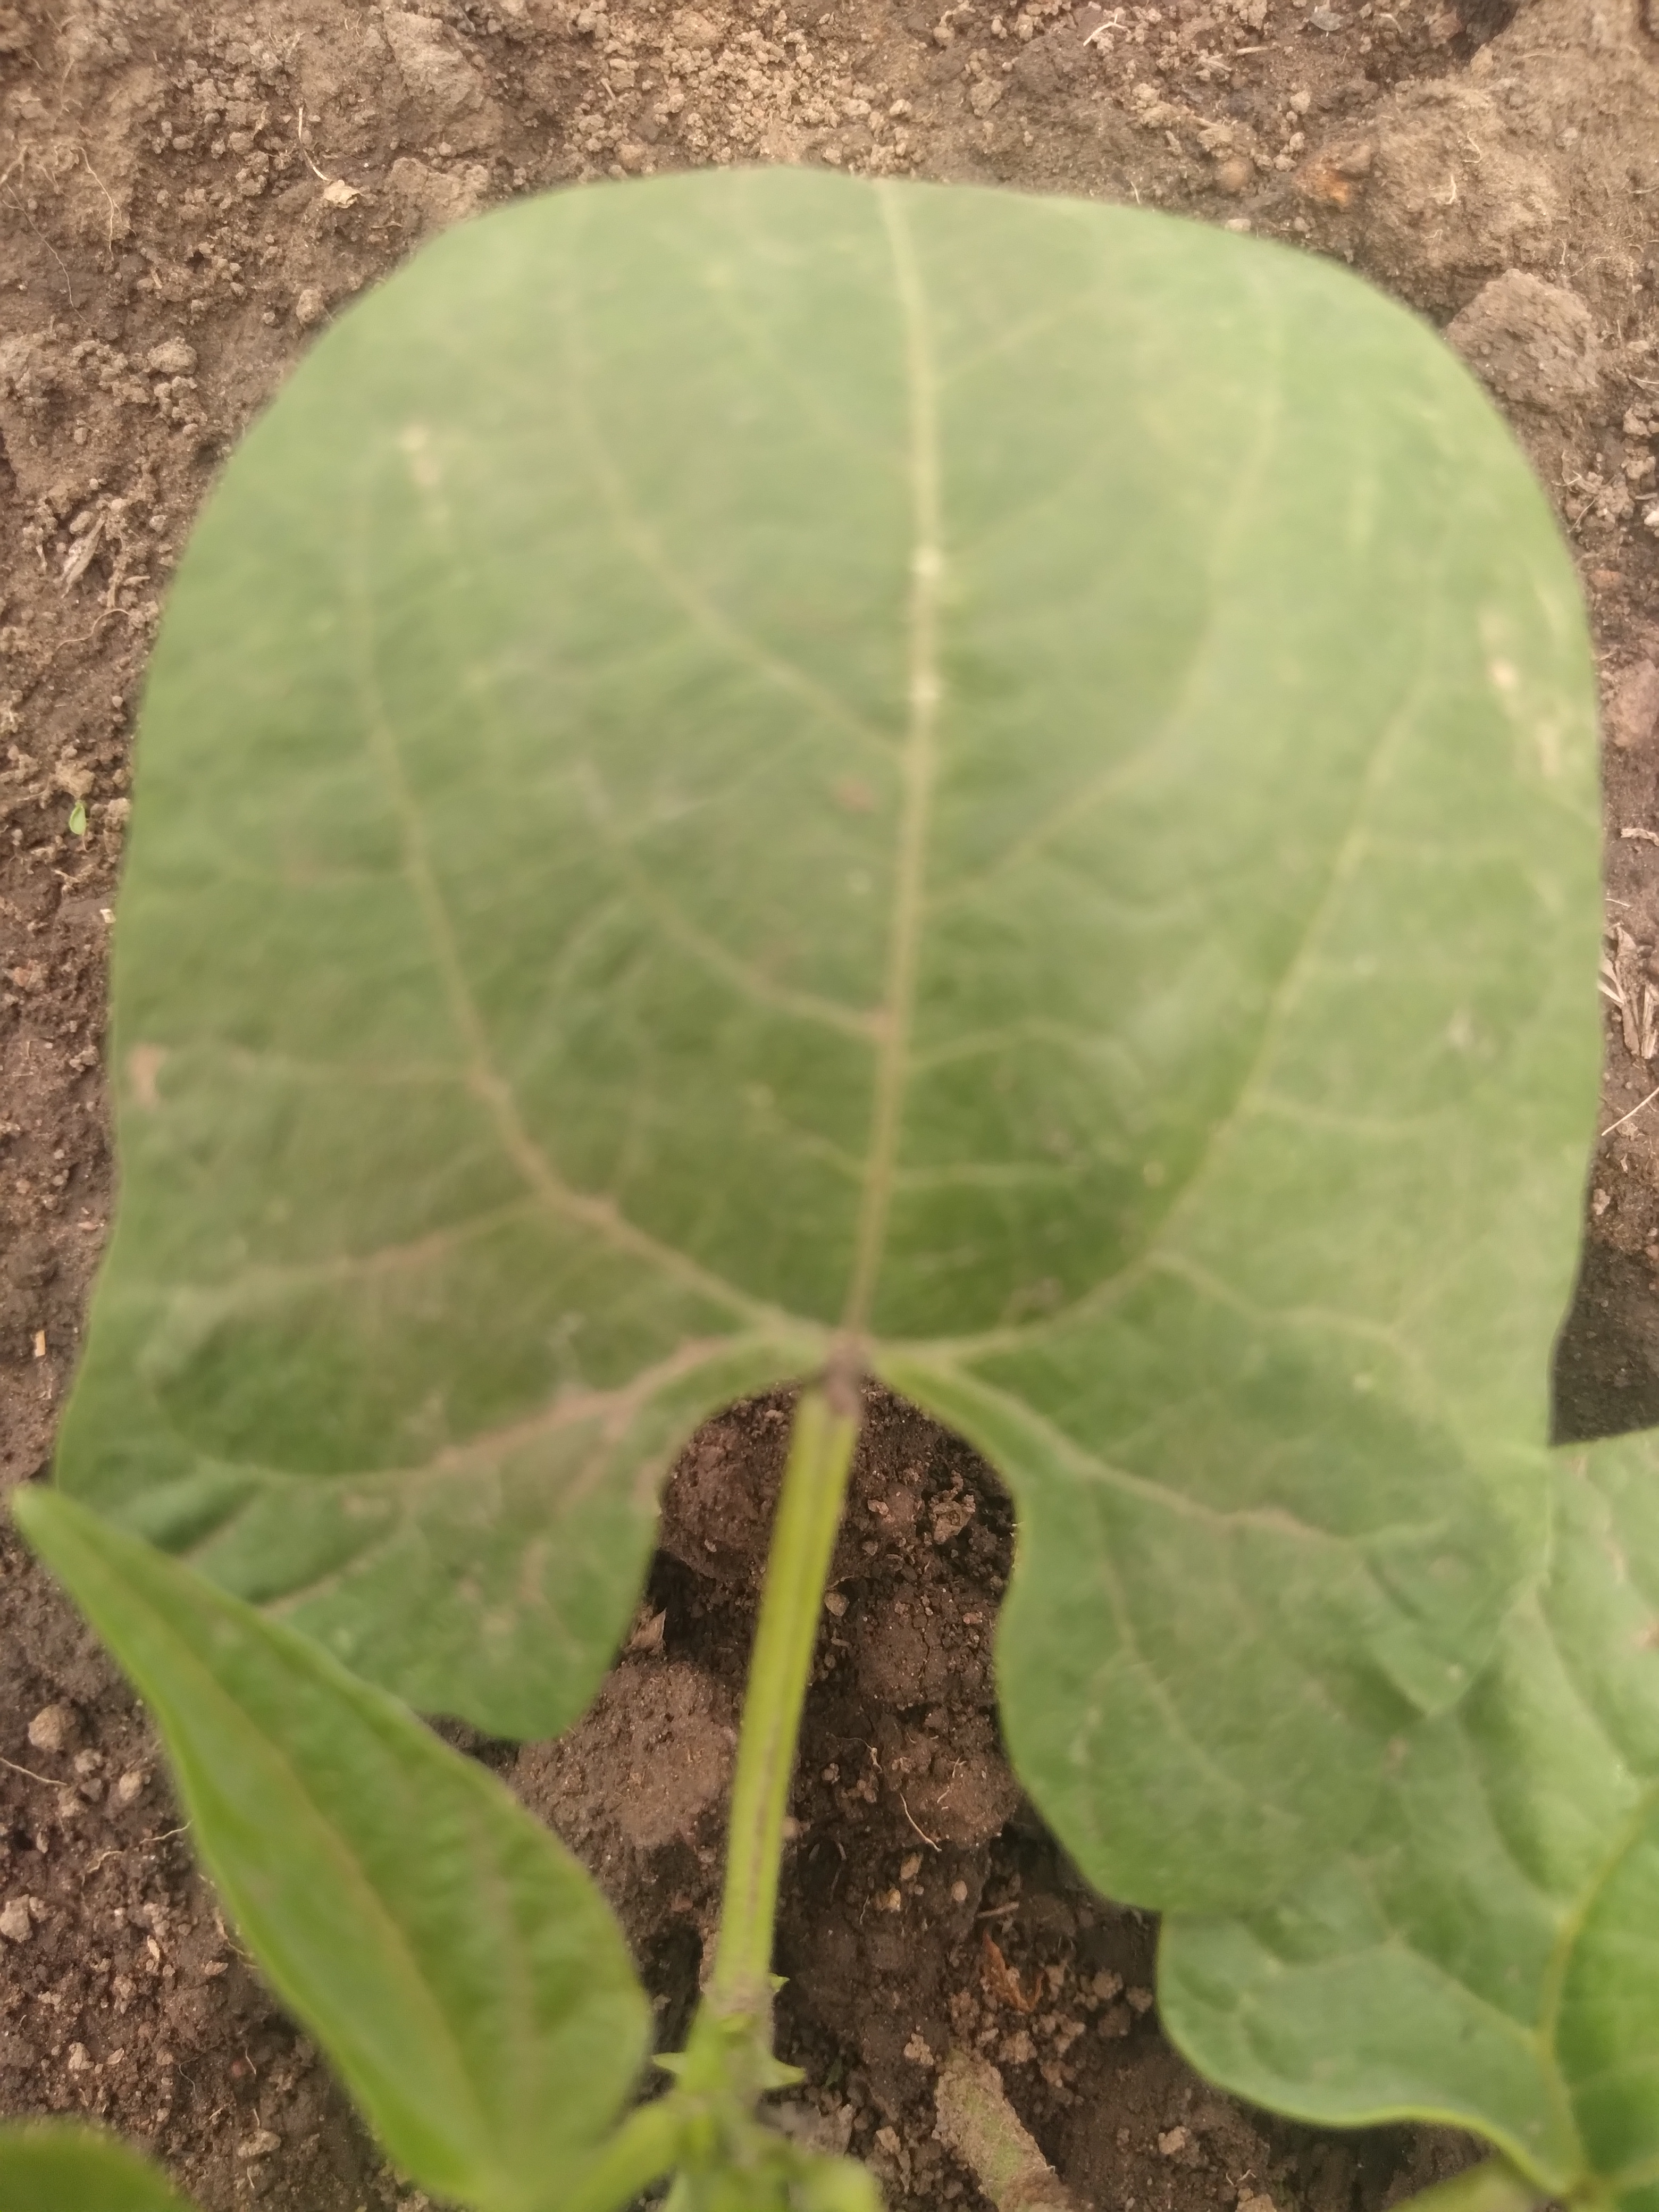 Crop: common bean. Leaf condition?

healthy
